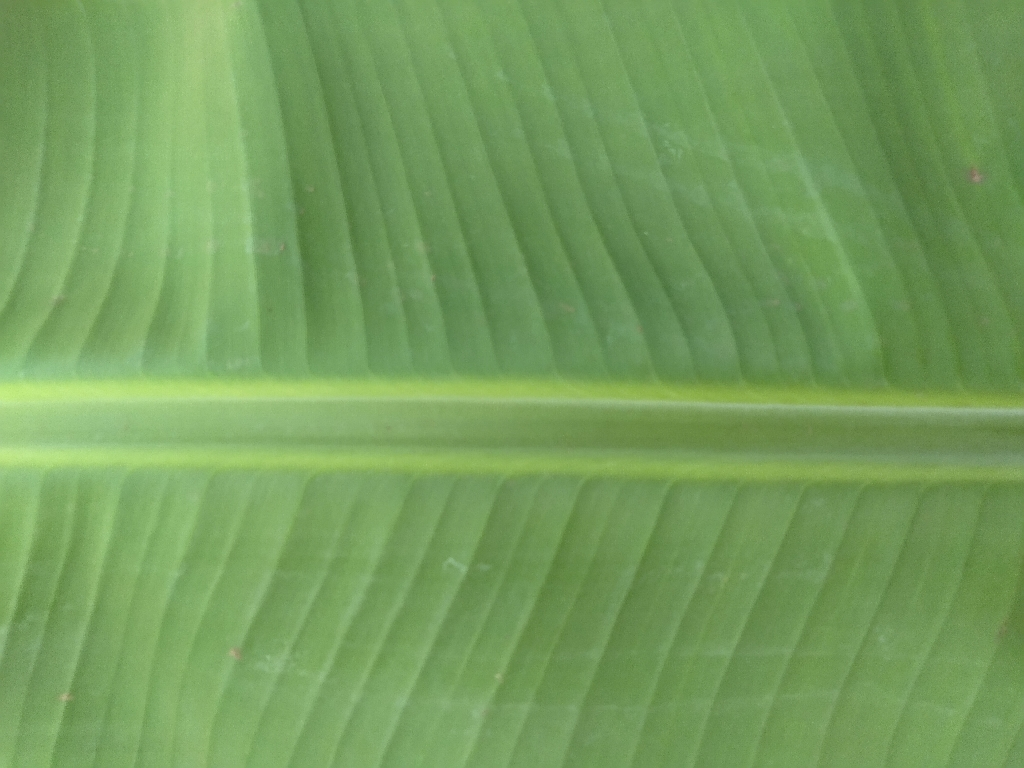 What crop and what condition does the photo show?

banana, healthy
